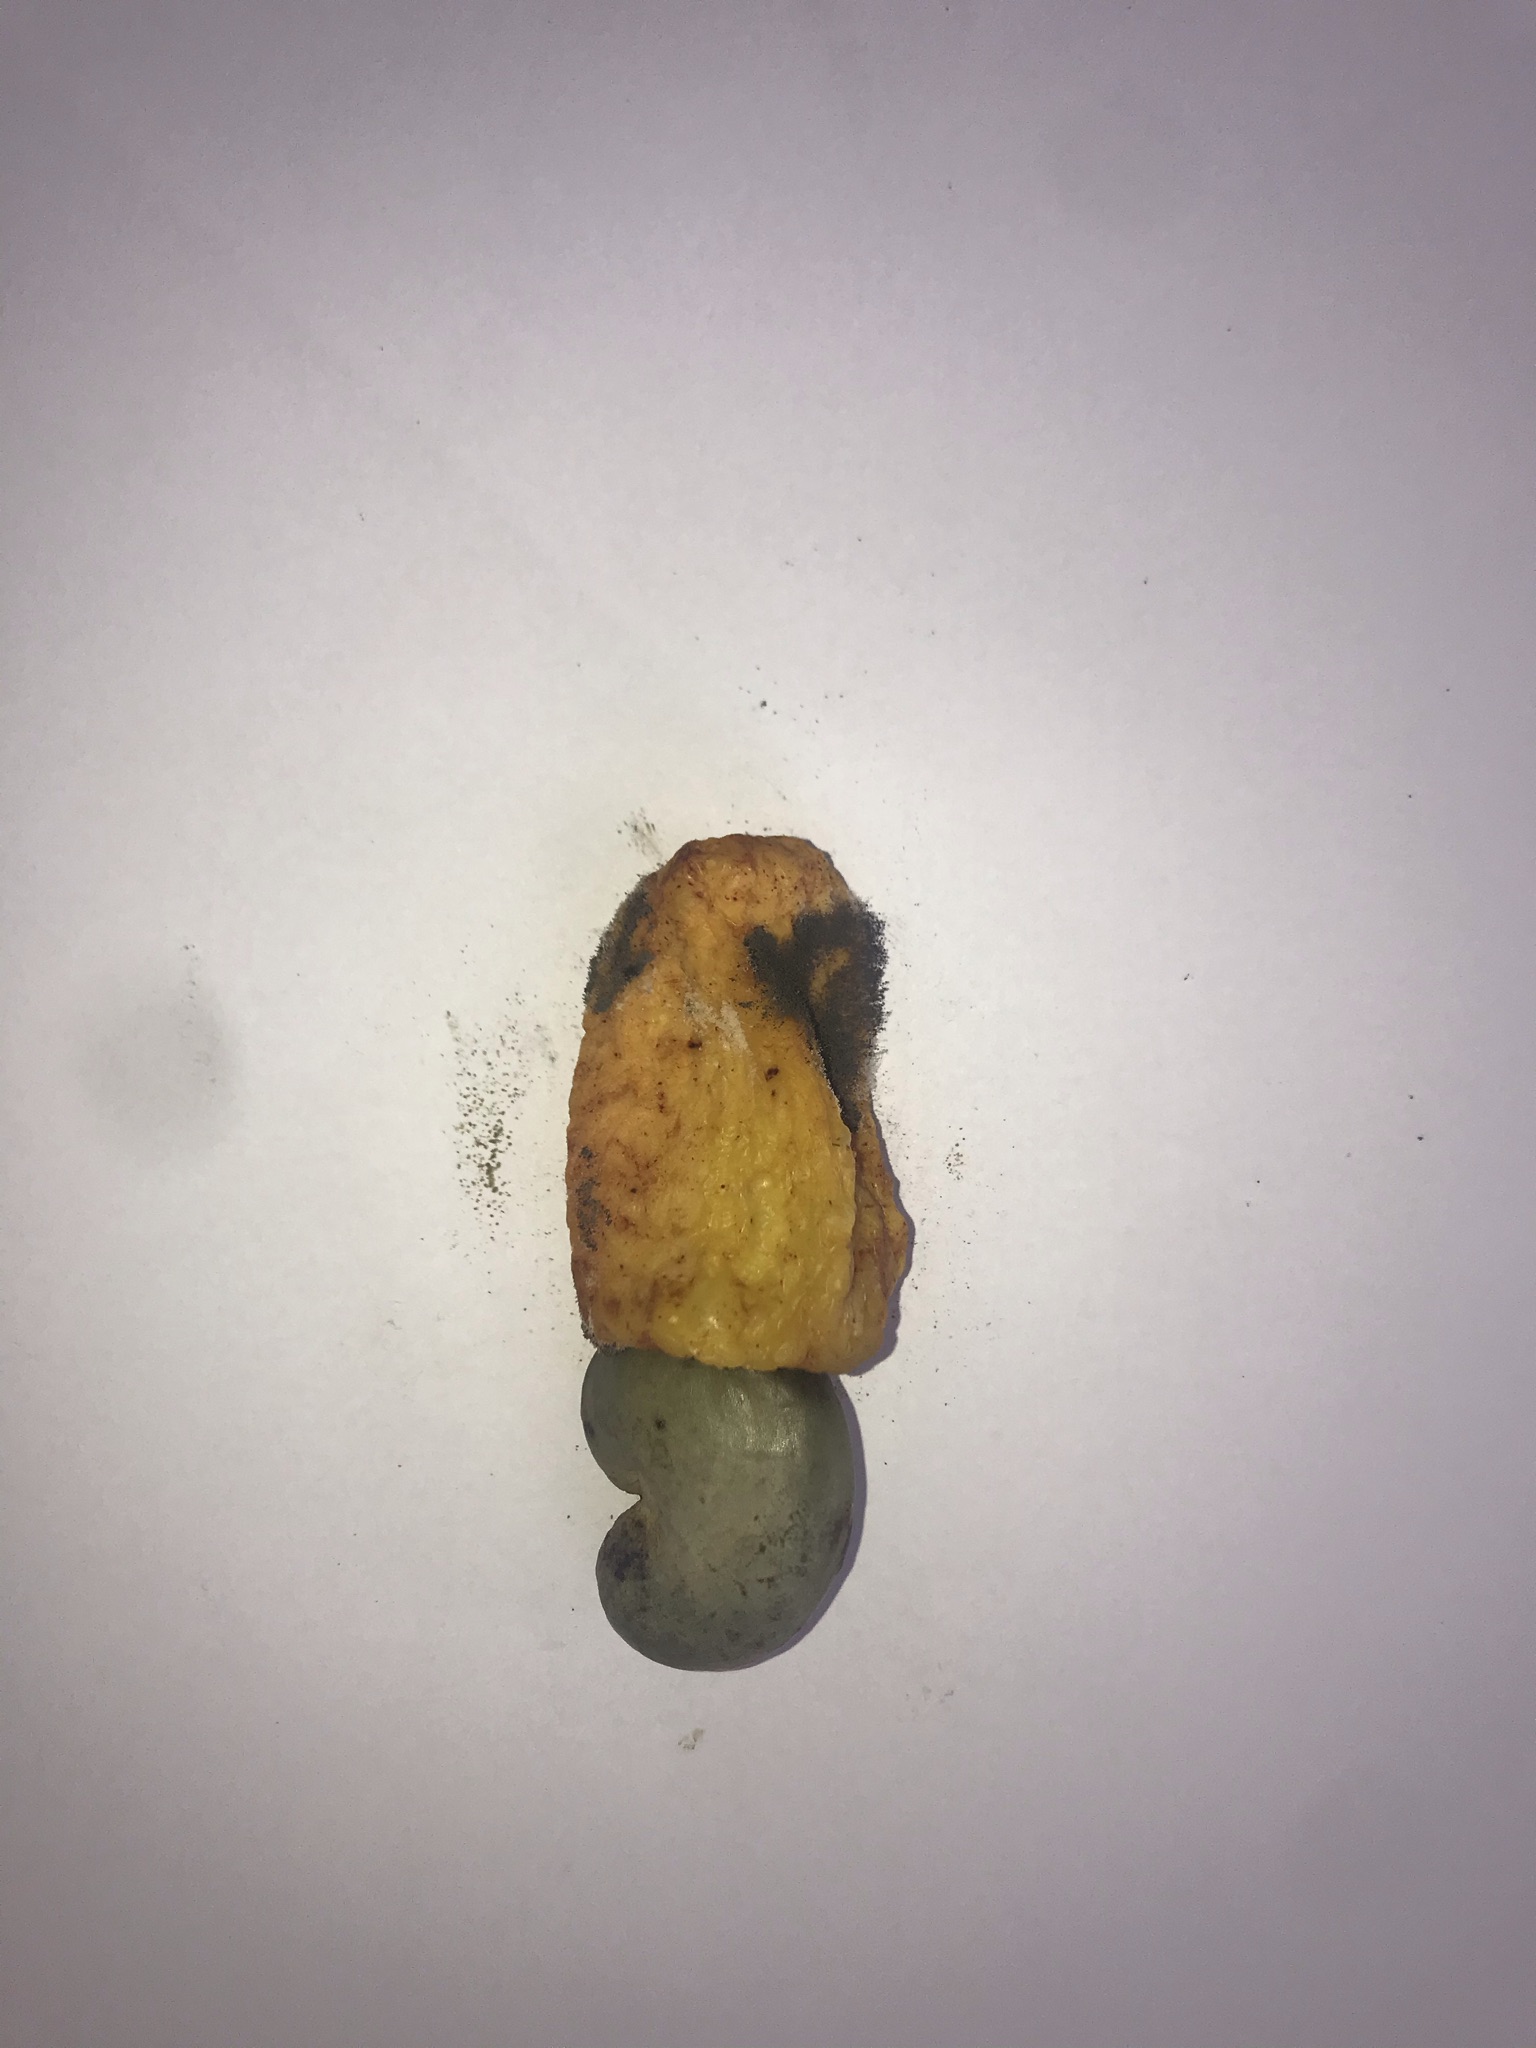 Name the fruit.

caju amarelo
